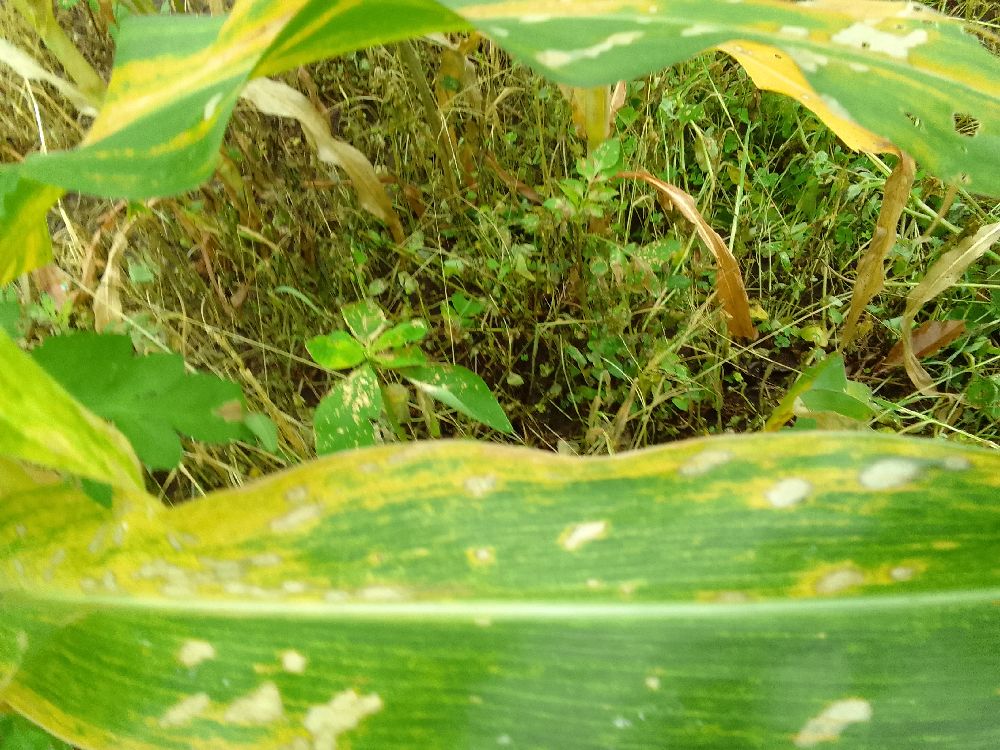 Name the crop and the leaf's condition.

maize, maize lethal necrosis
